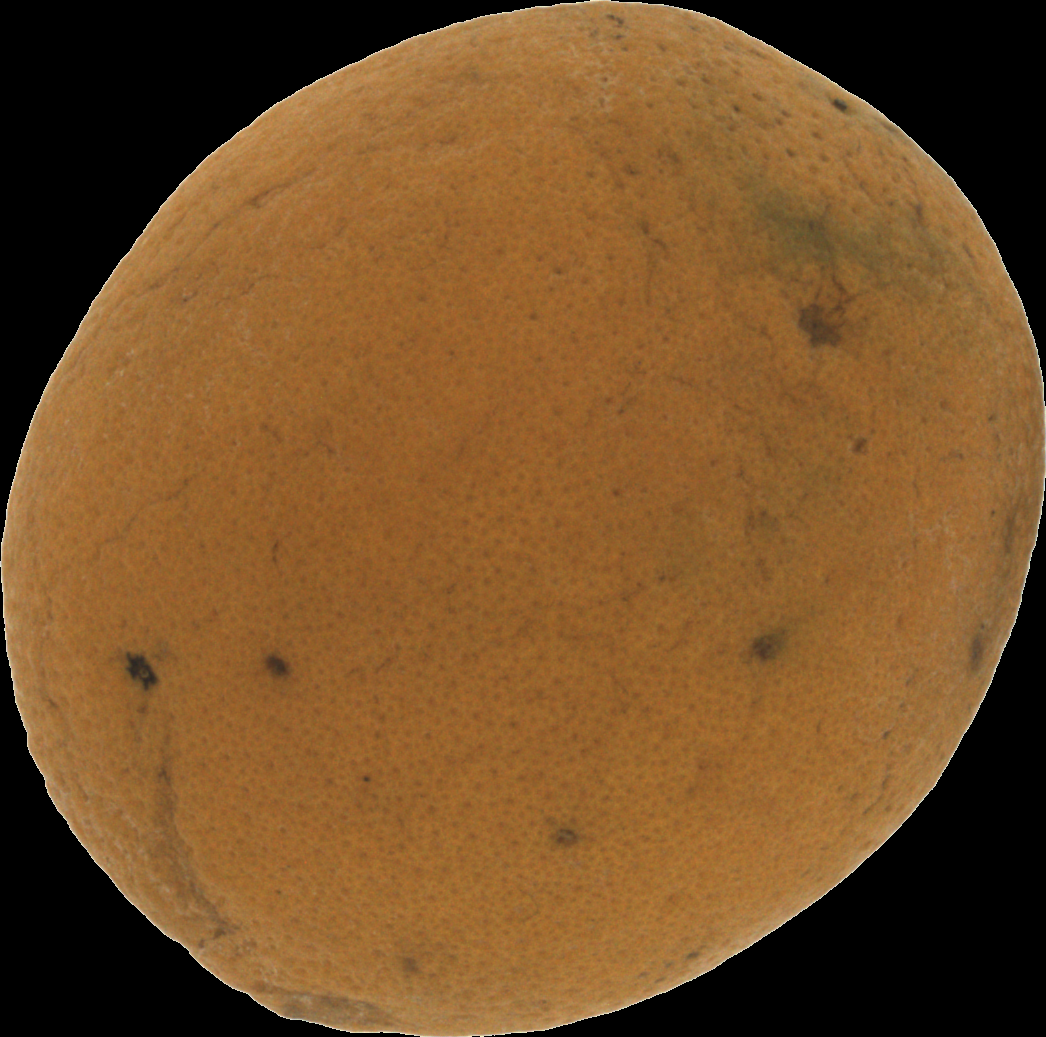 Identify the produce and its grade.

orange, bad
